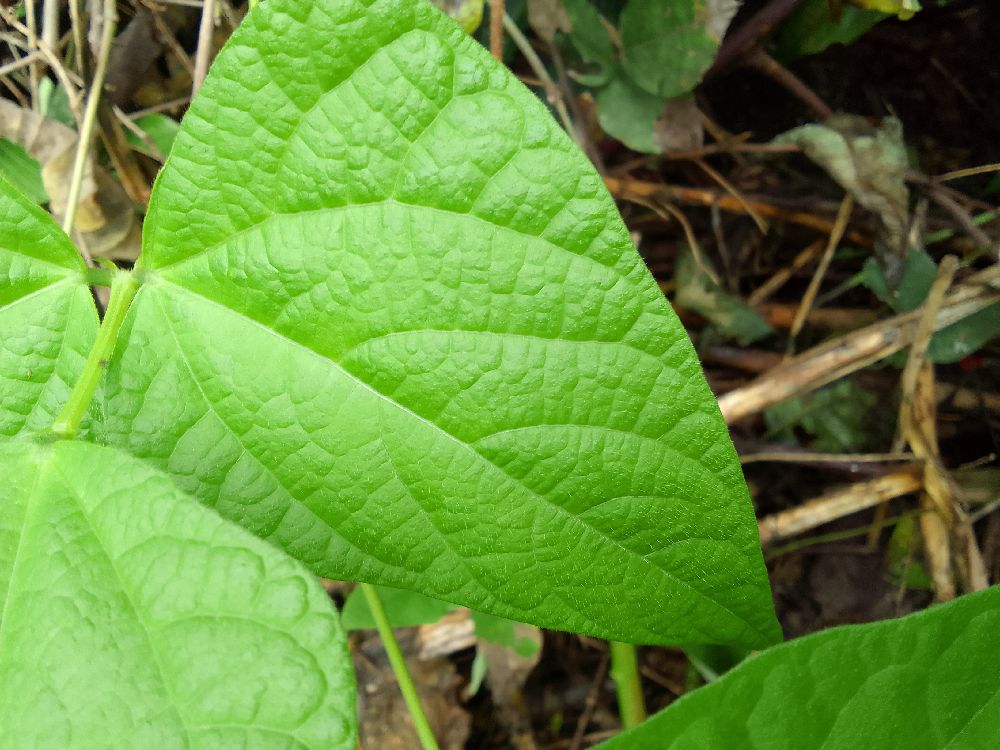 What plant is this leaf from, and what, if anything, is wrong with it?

common bean, healthy
